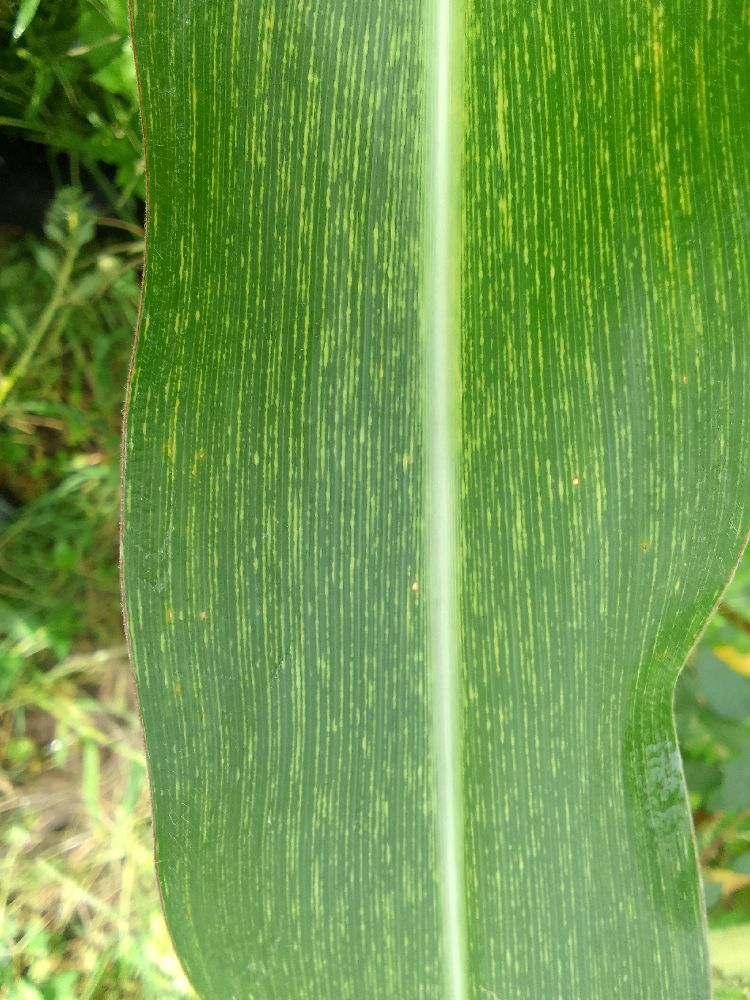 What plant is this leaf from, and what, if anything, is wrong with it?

maize, maize streak virus
